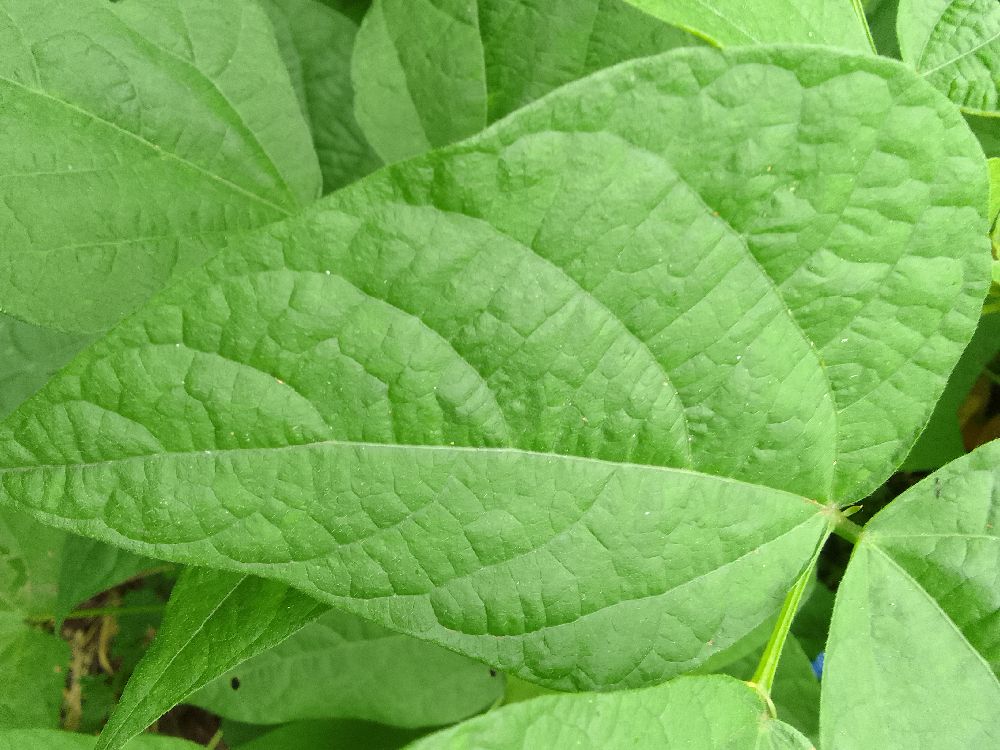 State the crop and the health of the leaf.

common bean, healthy
